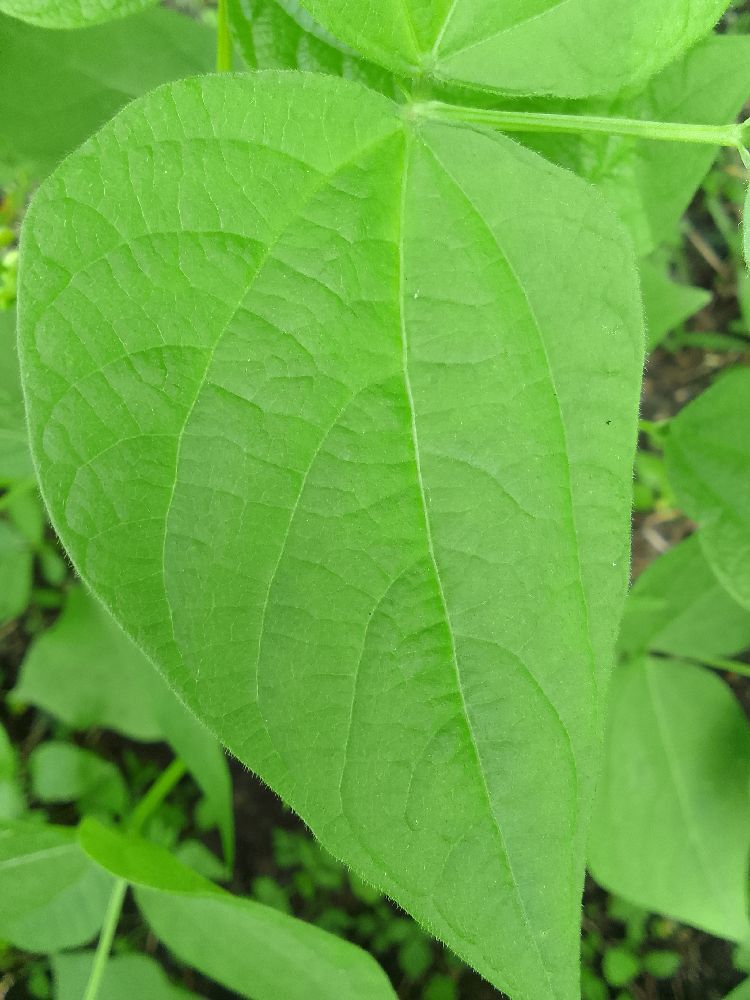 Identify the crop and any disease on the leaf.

common bean, healthy
